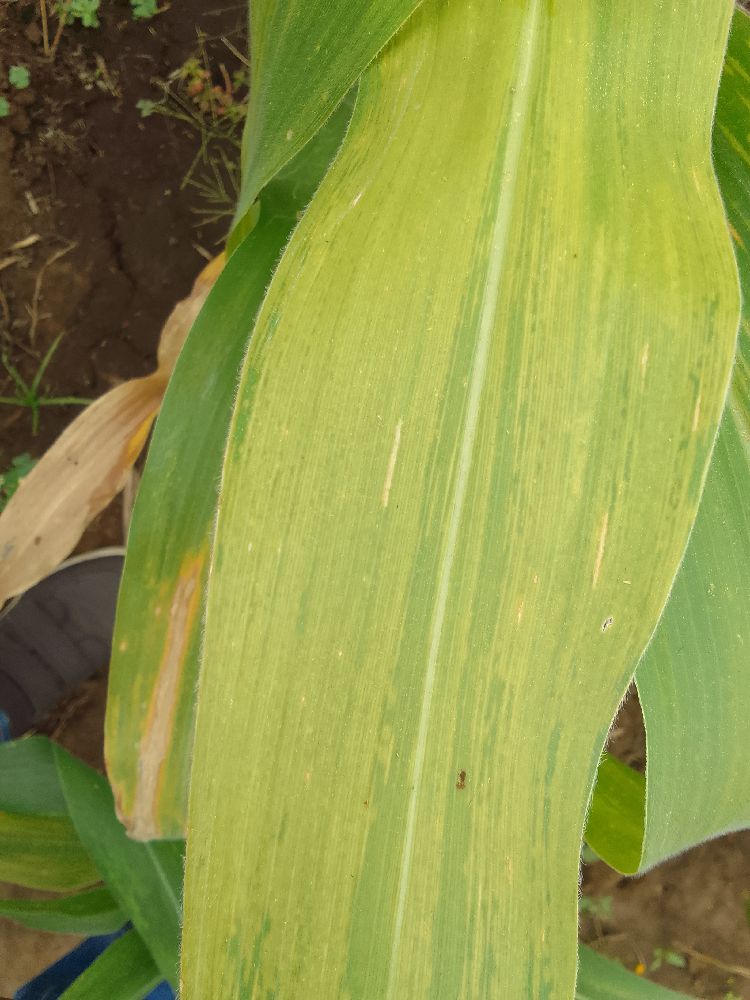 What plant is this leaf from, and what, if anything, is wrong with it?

maize, maize lethal necrosis
